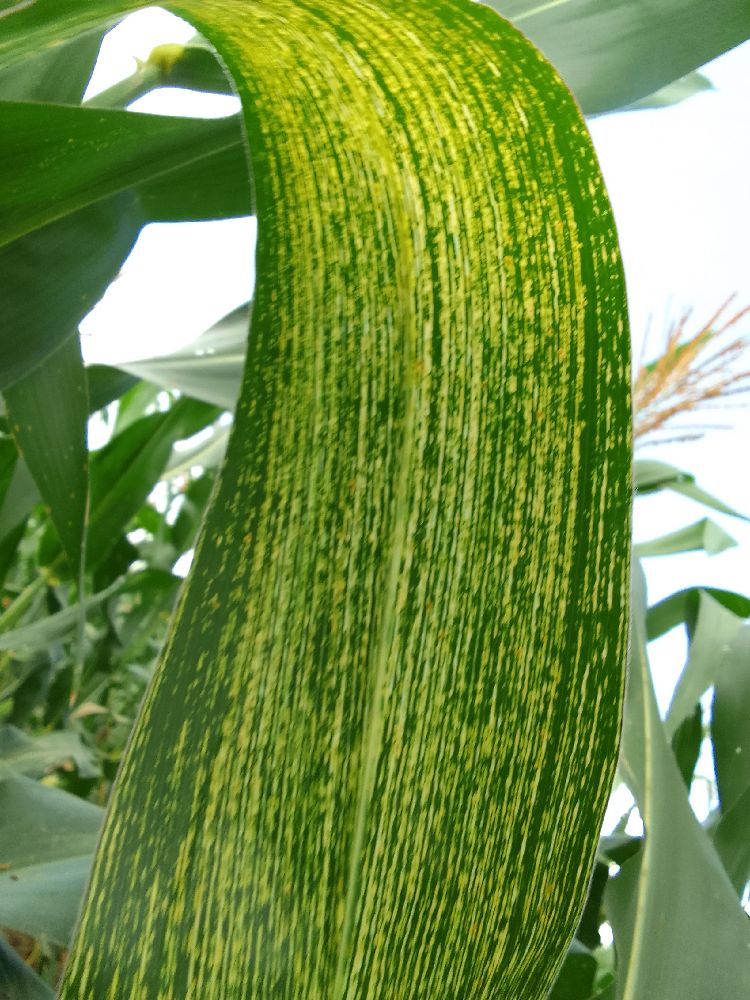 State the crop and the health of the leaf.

maize, maize streak virus
